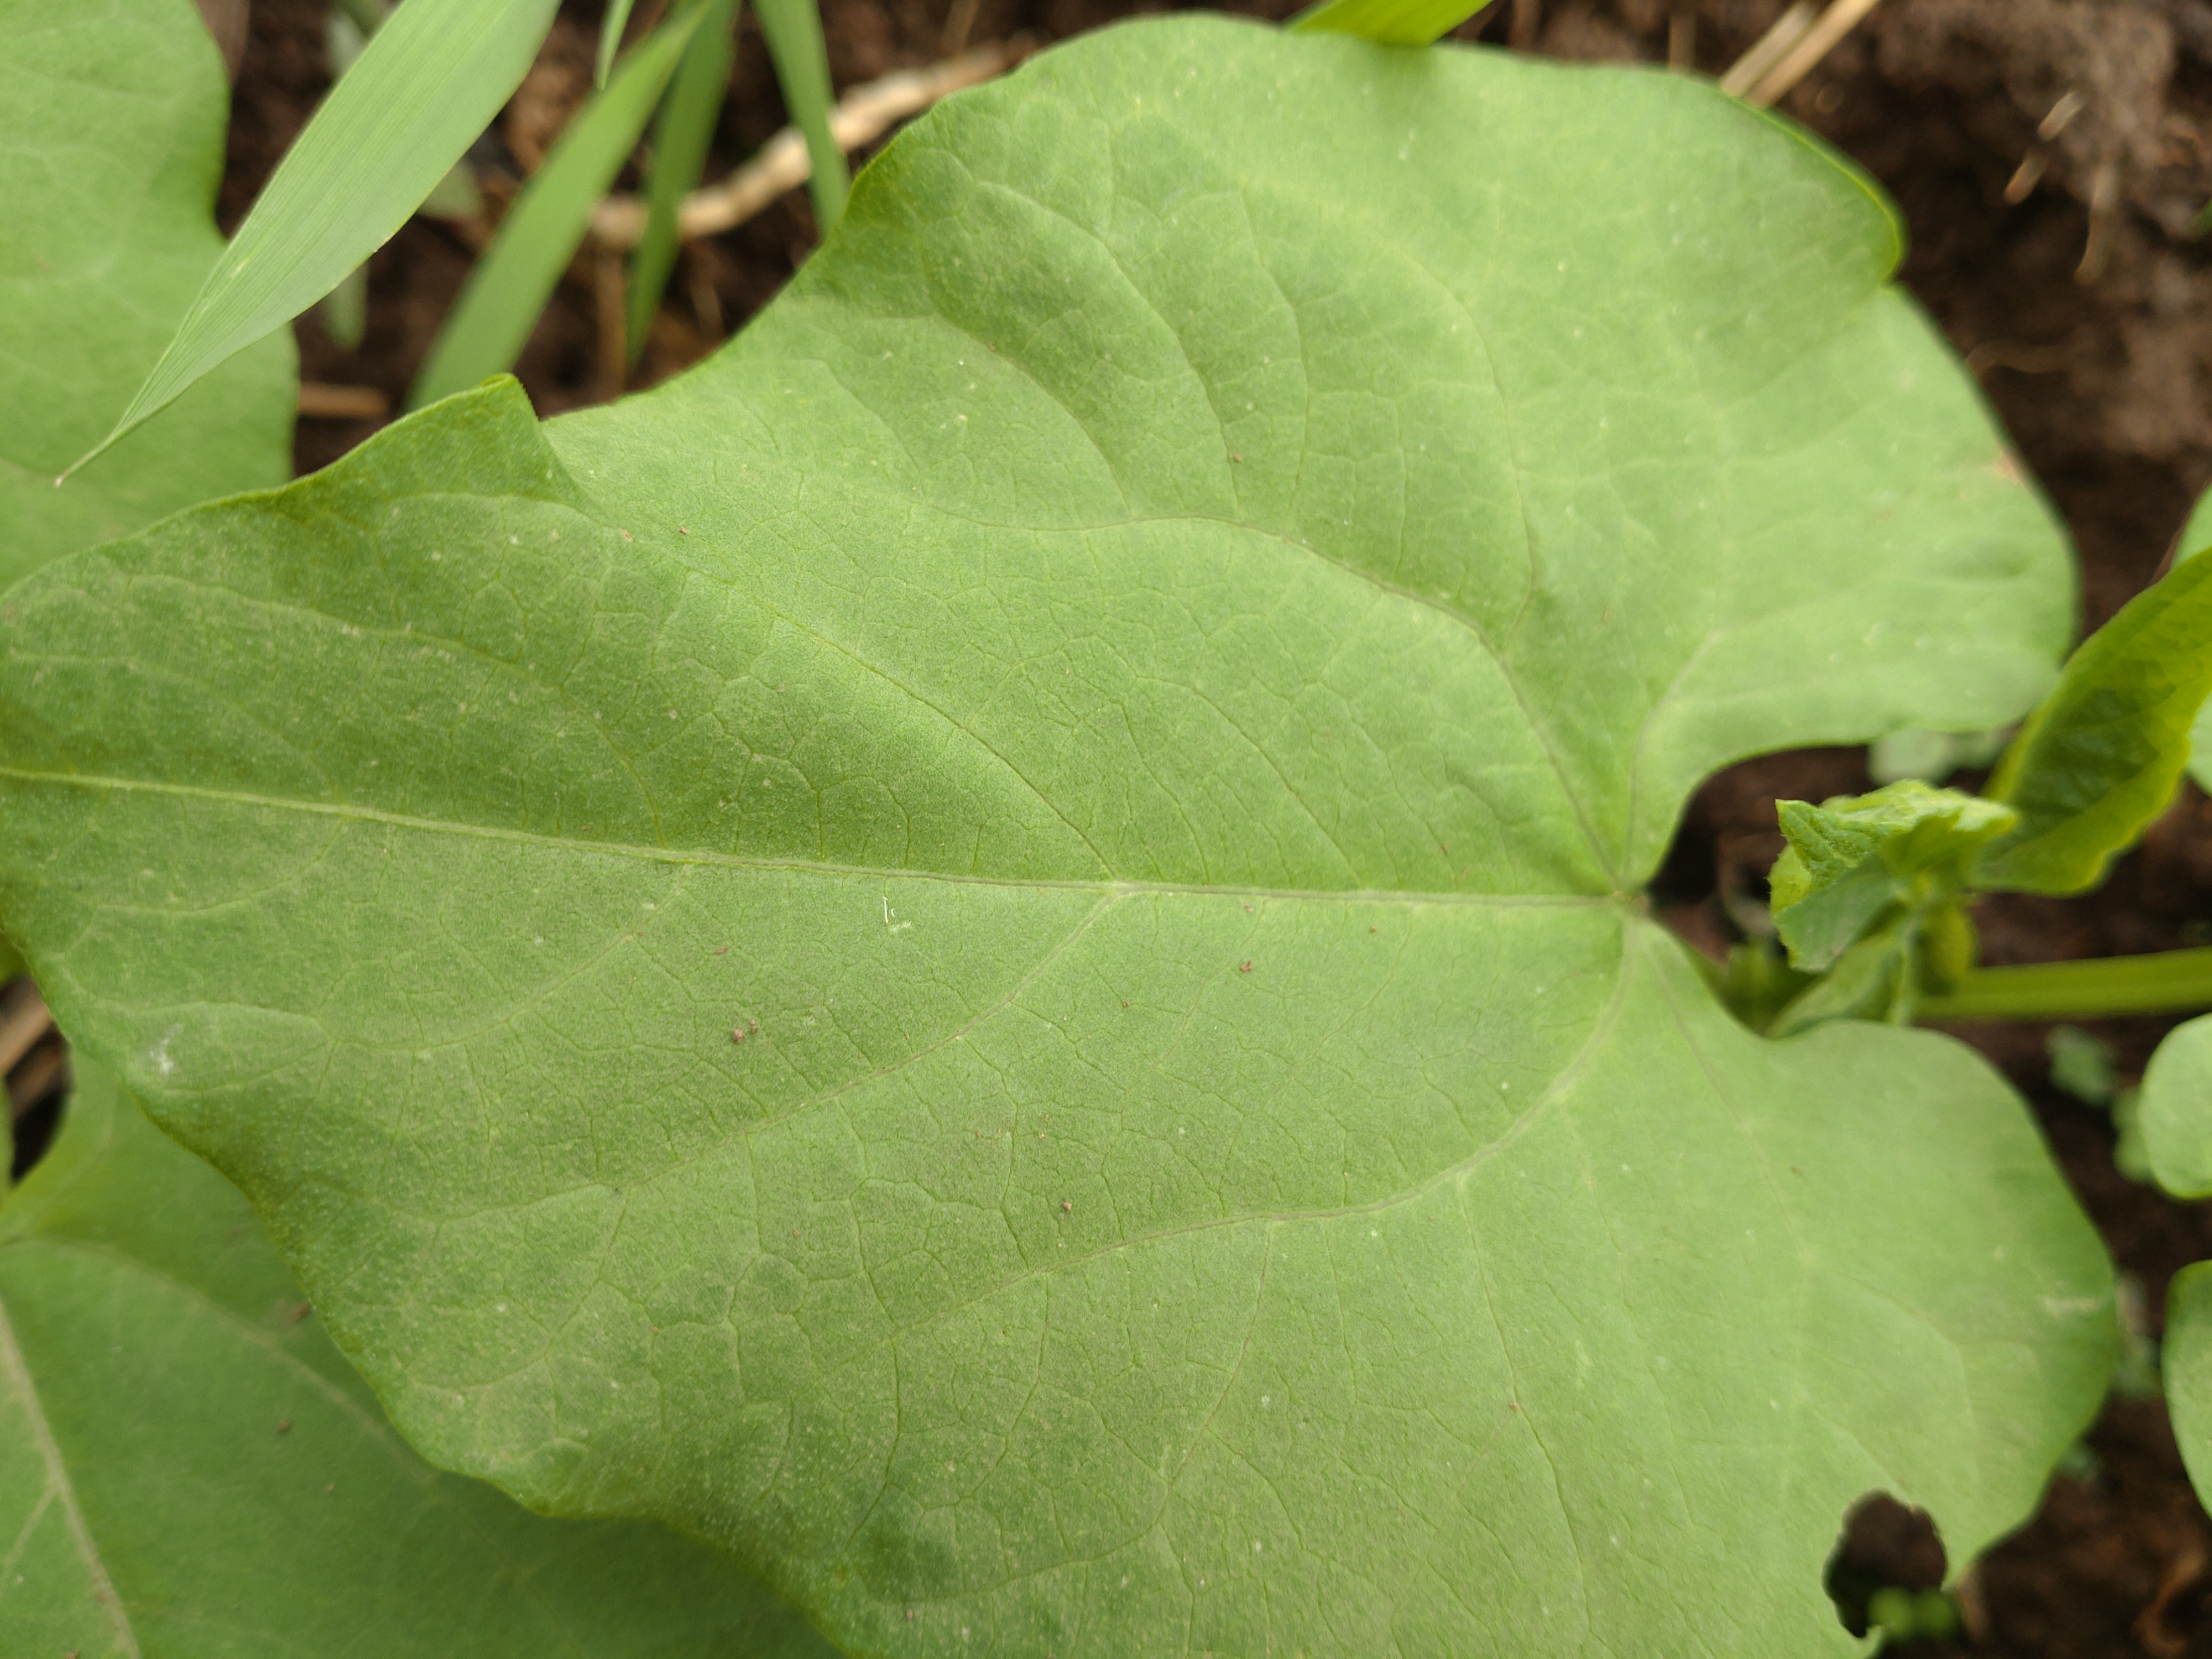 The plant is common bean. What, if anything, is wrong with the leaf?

healthy
